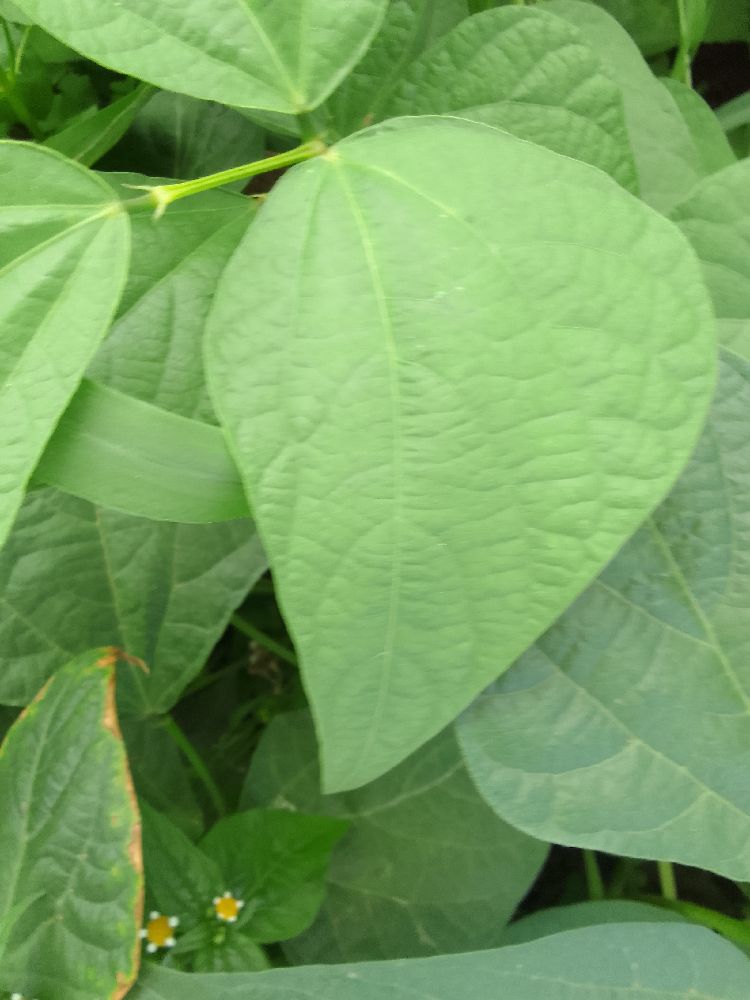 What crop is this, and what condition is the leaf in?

common bean, healthy
